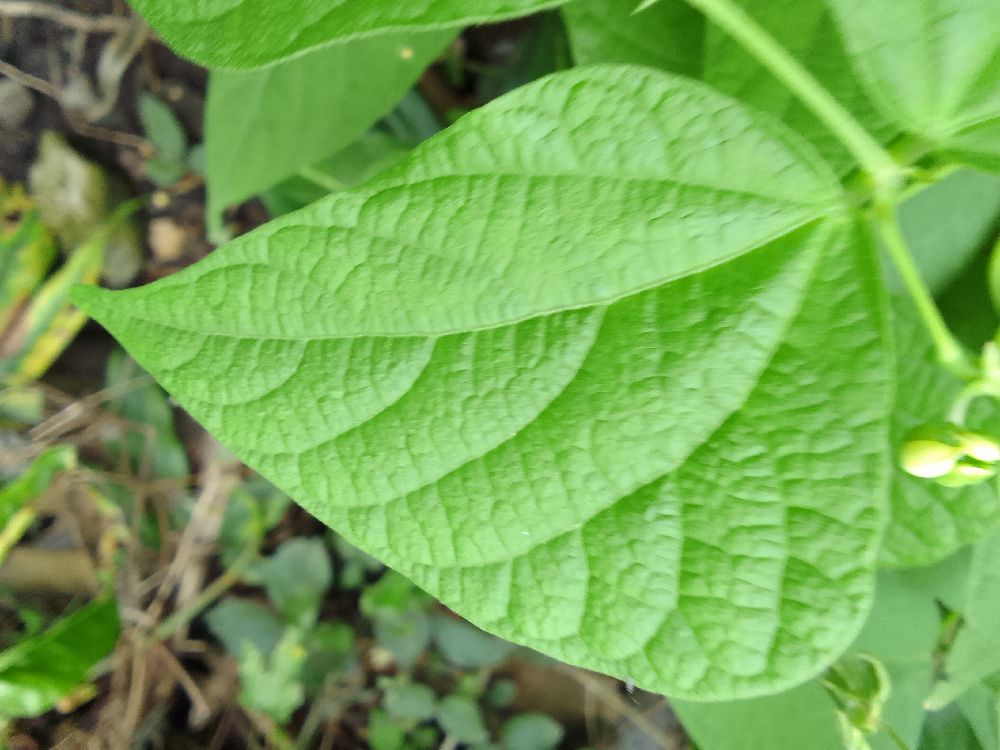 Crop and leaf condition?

common bean, healthy
